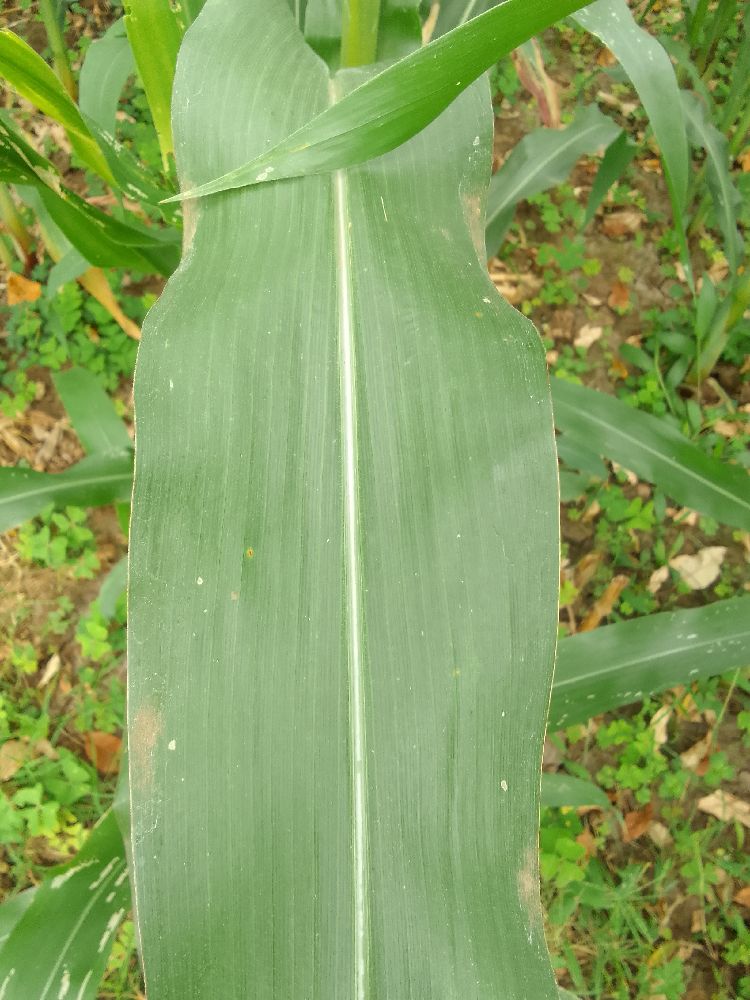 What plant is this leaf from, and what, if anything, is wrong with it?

maize, healthy
